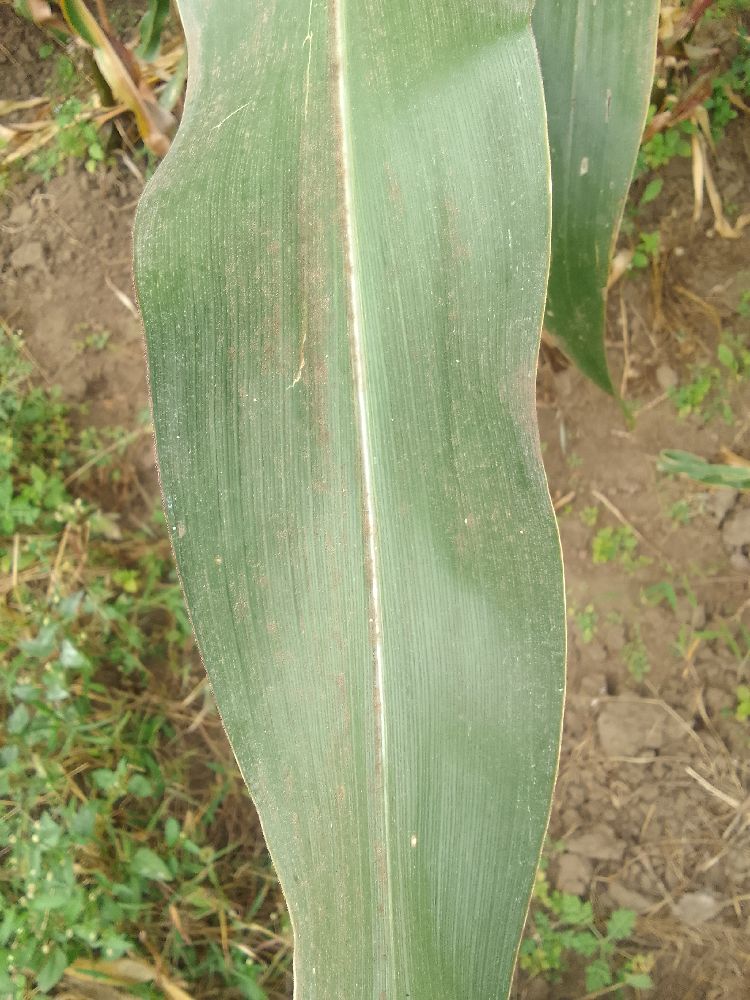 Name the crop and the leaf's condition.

maize, healthy
